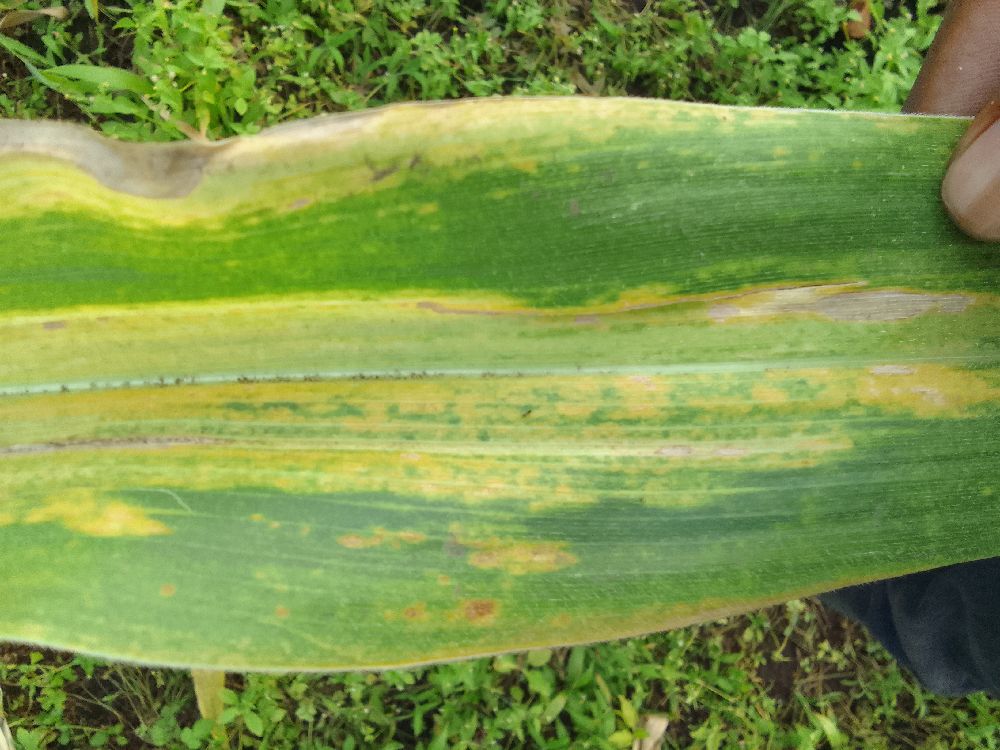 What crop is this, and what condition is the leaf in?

maize, maize lethal necrosis
